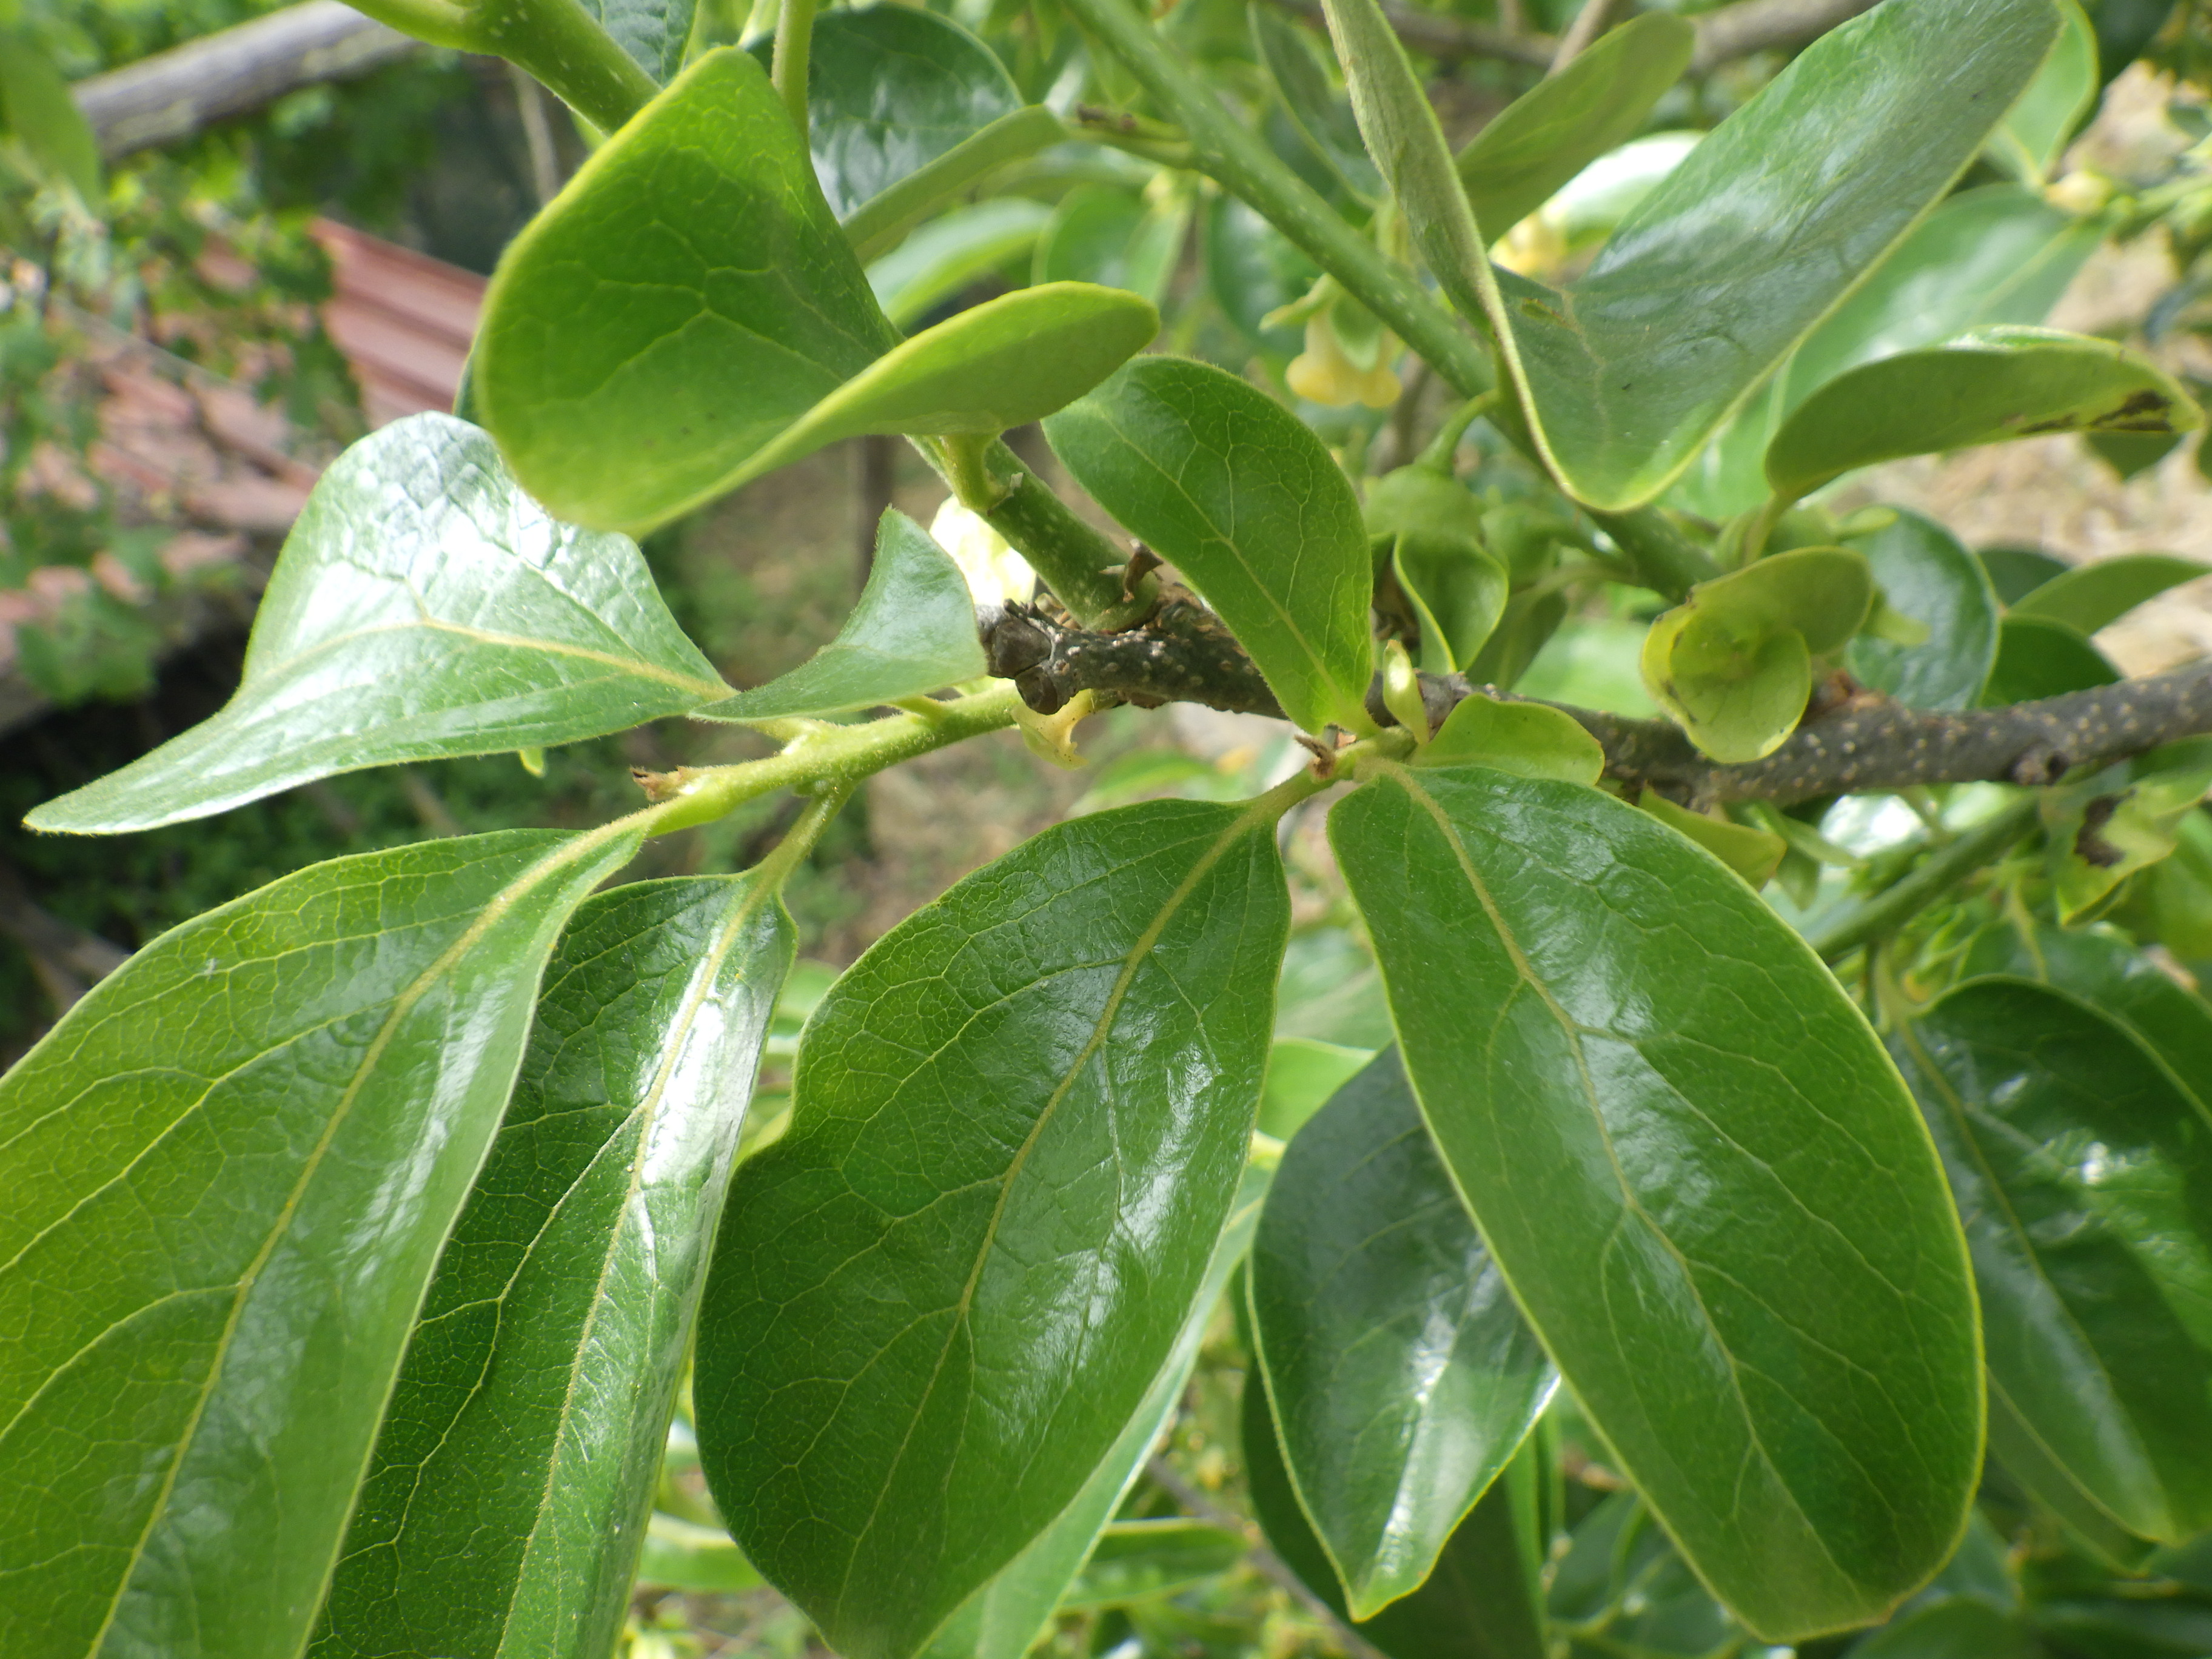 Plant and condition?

persimmon, anthracnose
